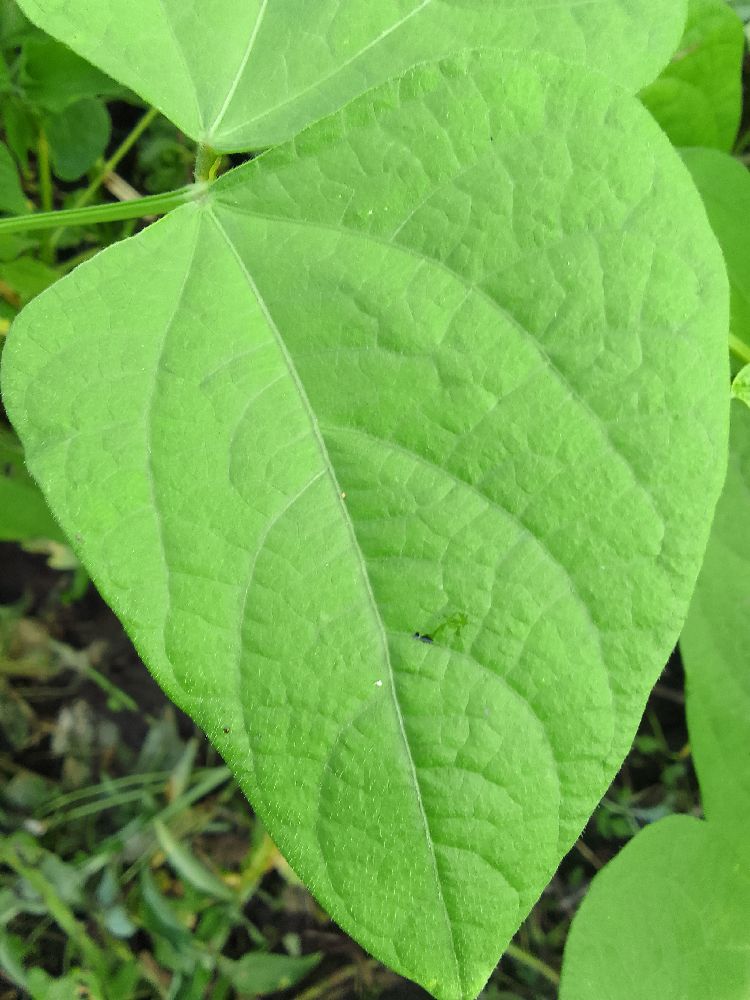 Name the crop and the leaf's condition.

common bean, healthy
